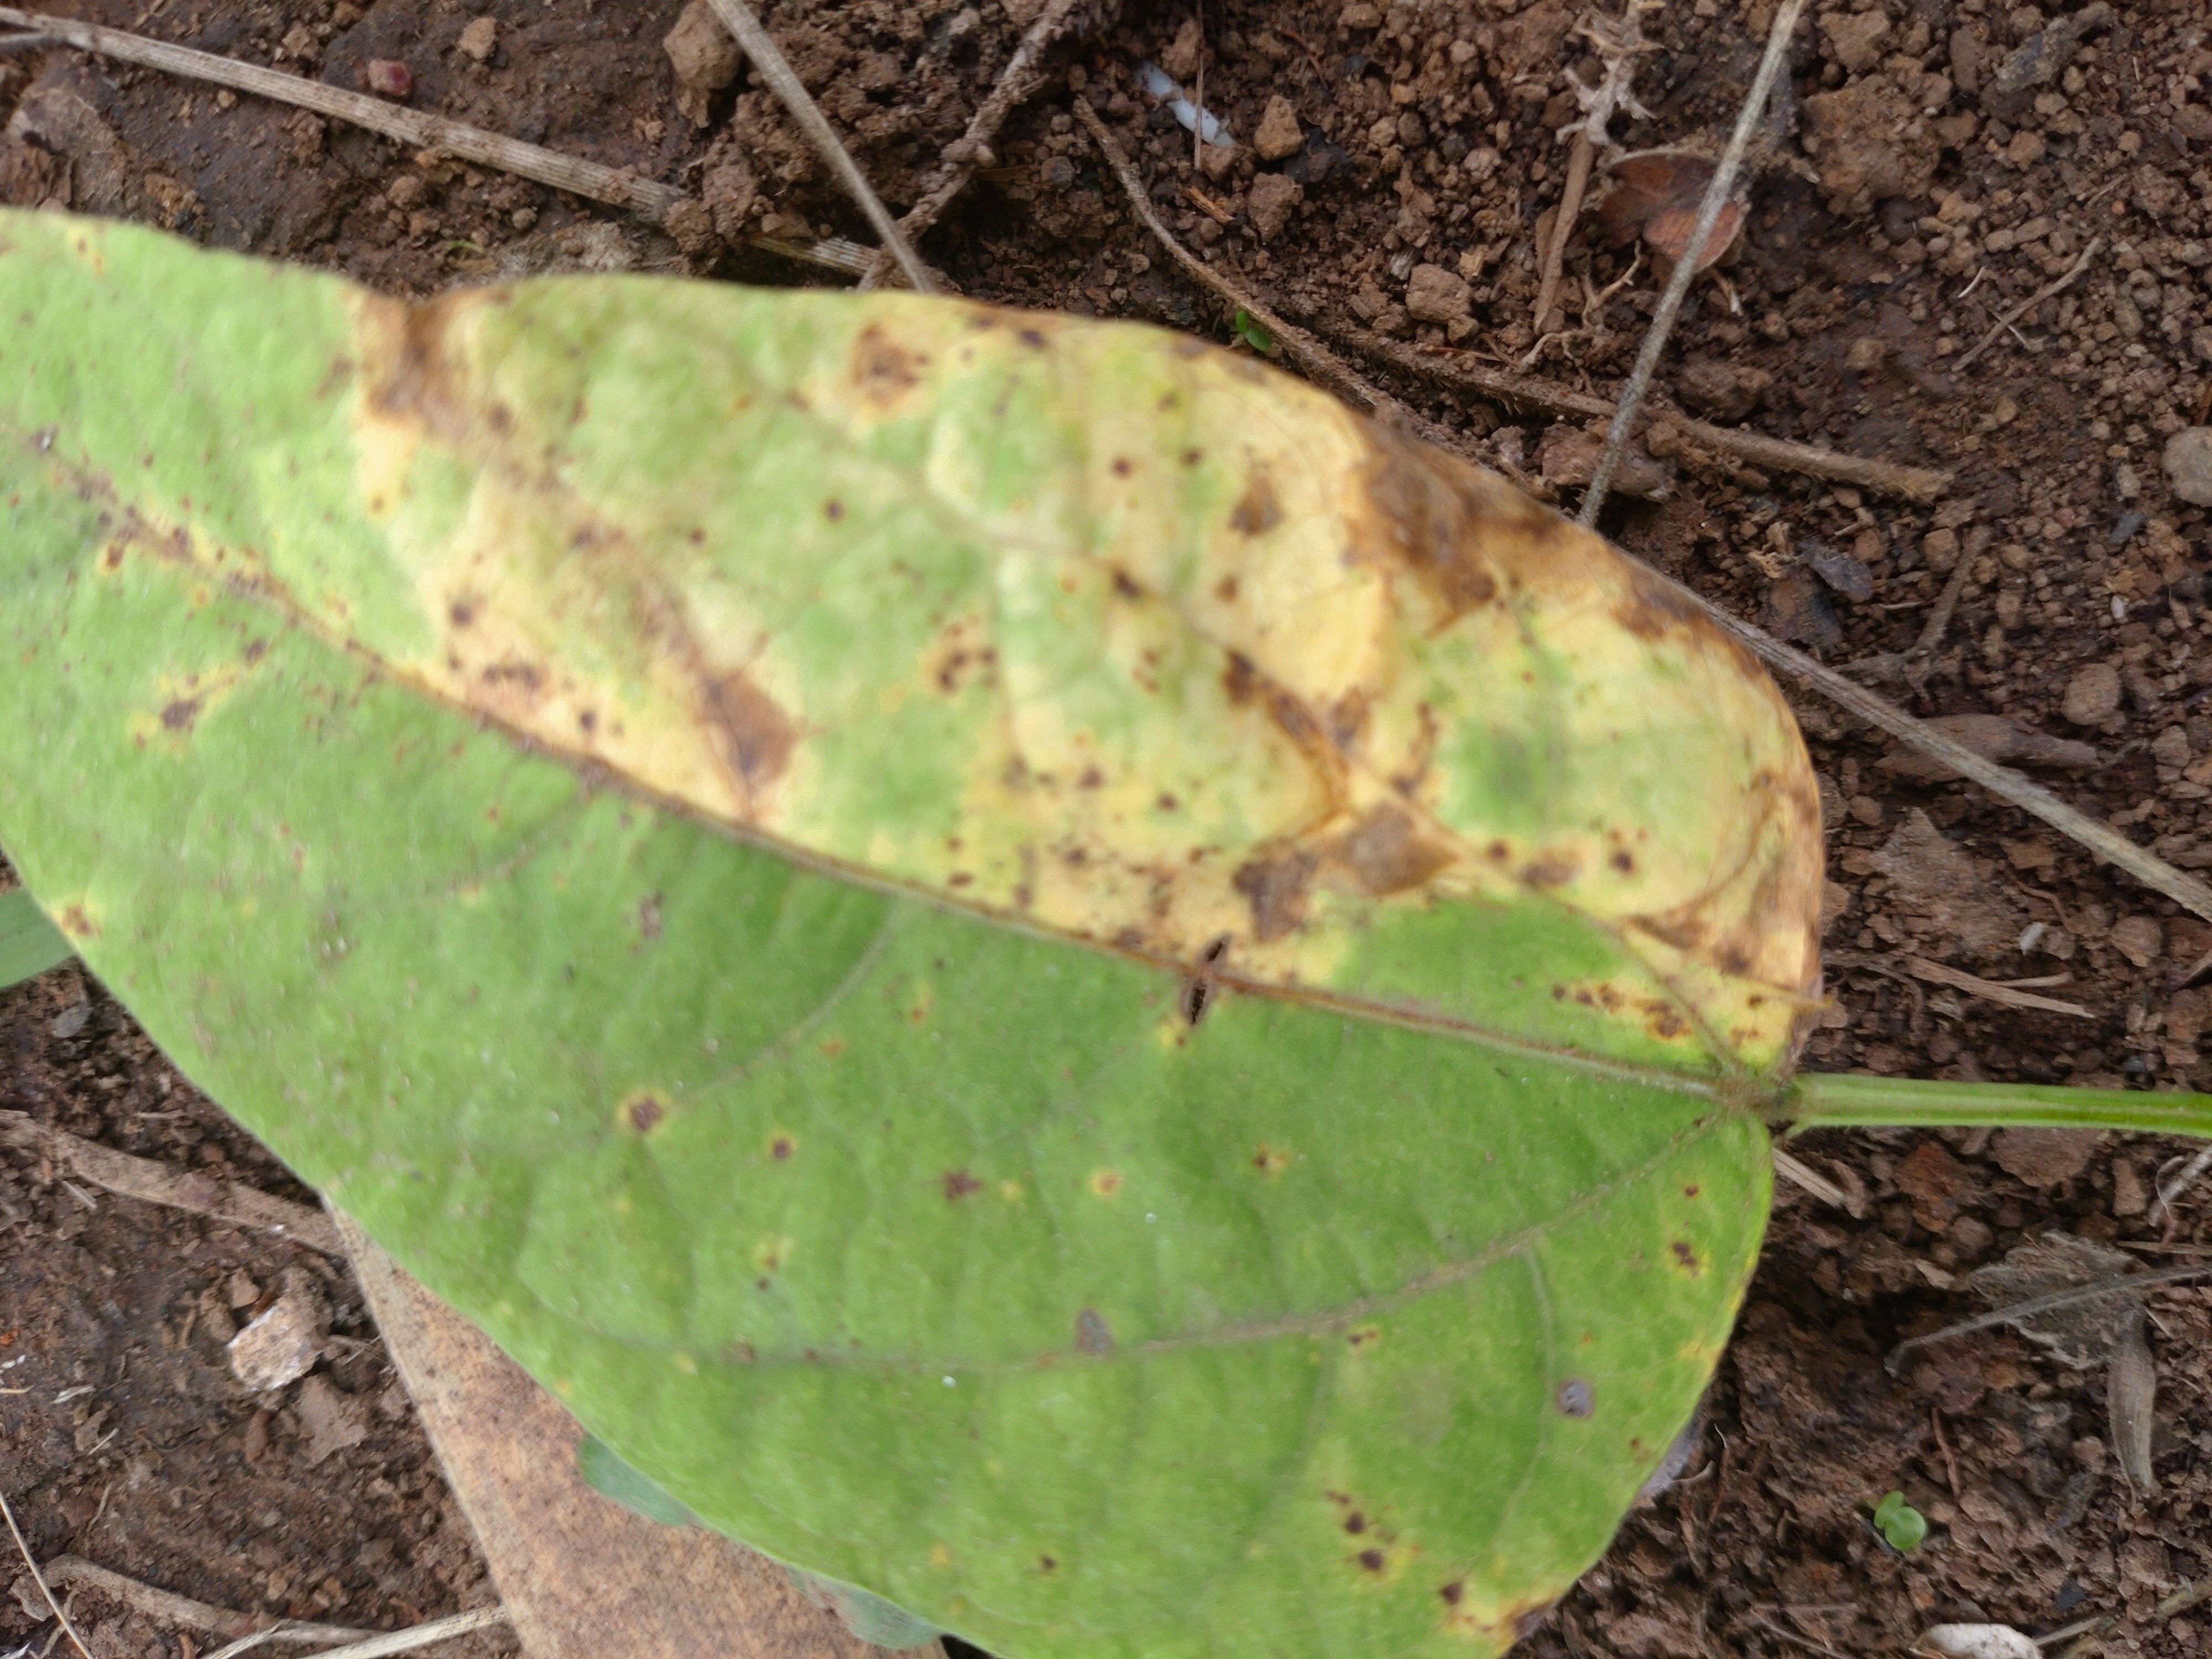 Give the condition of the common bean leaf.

rust
